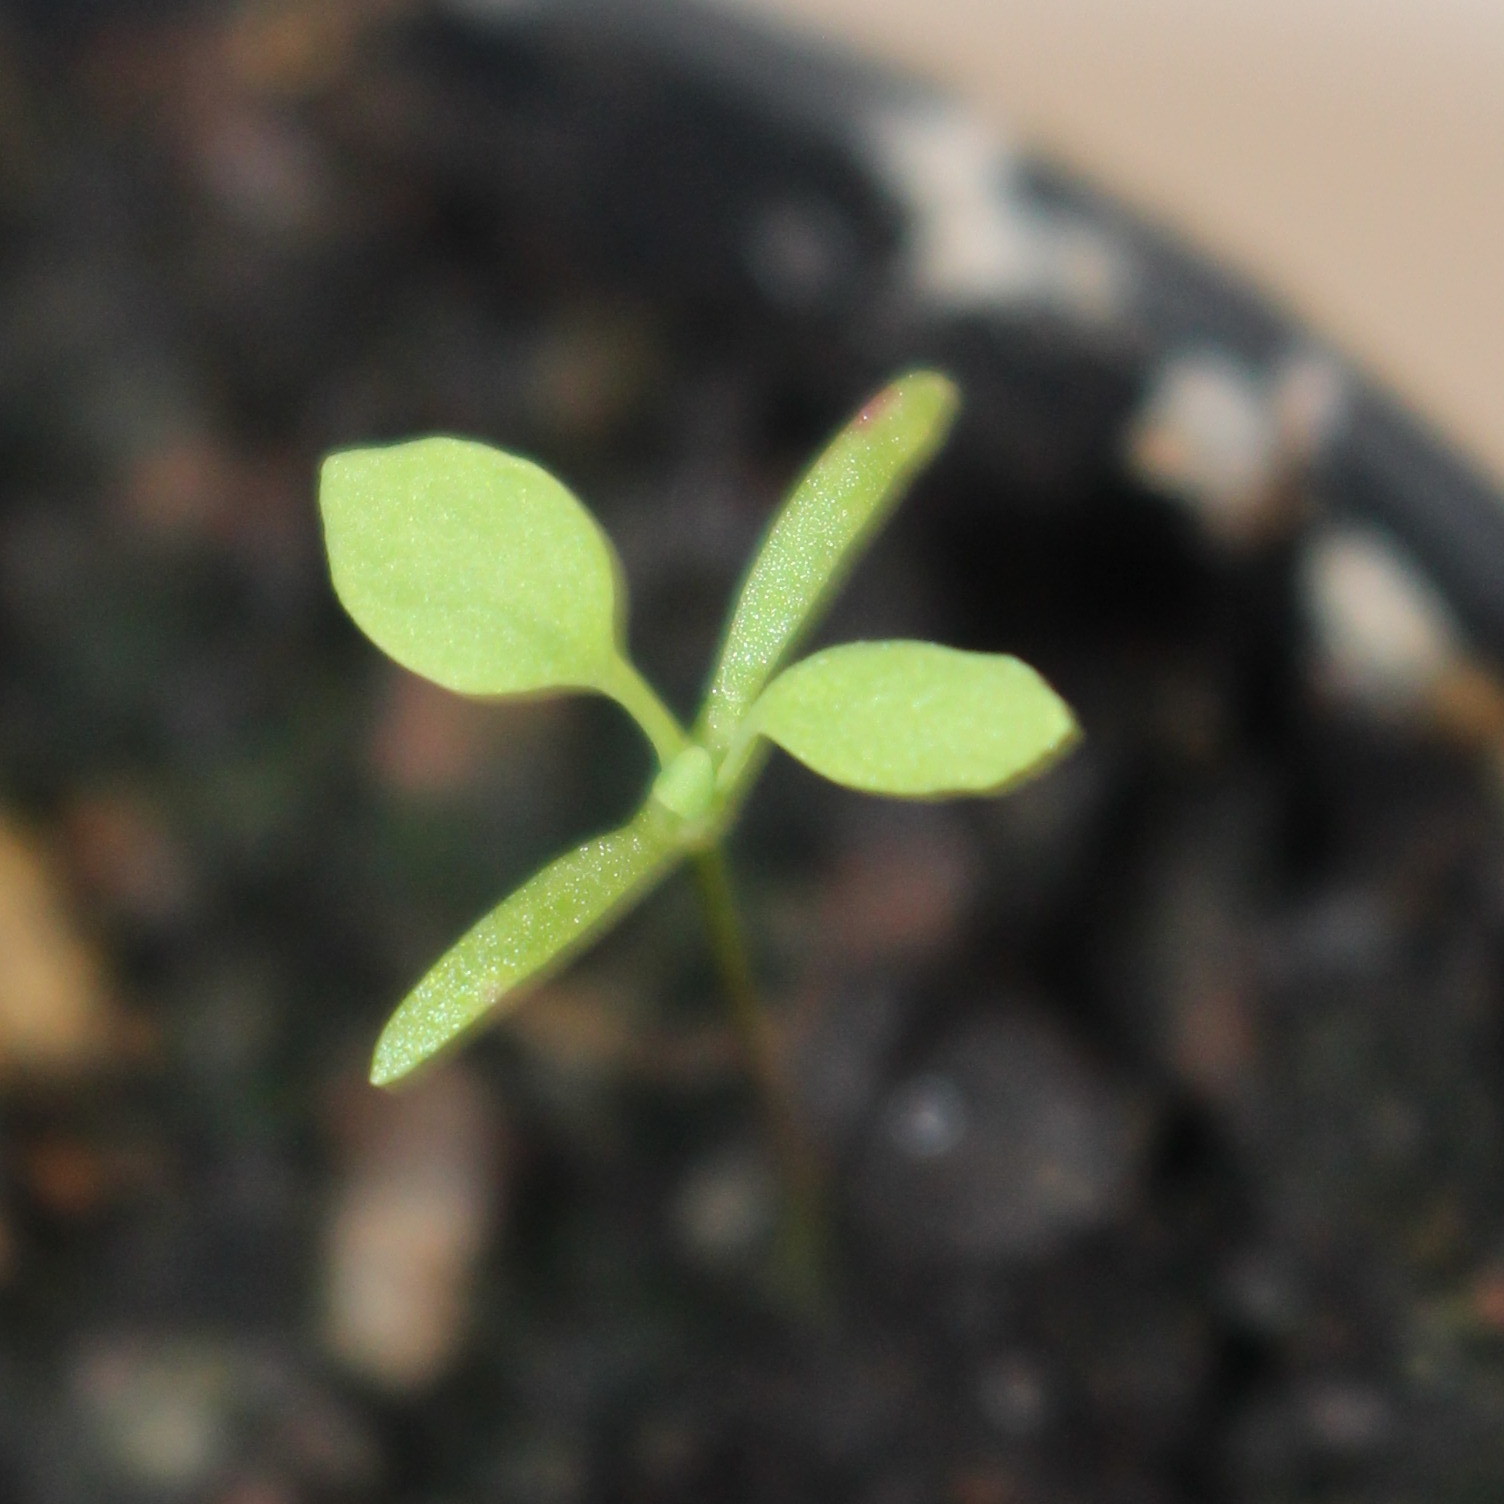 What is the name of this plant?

Papaver rhoeas
